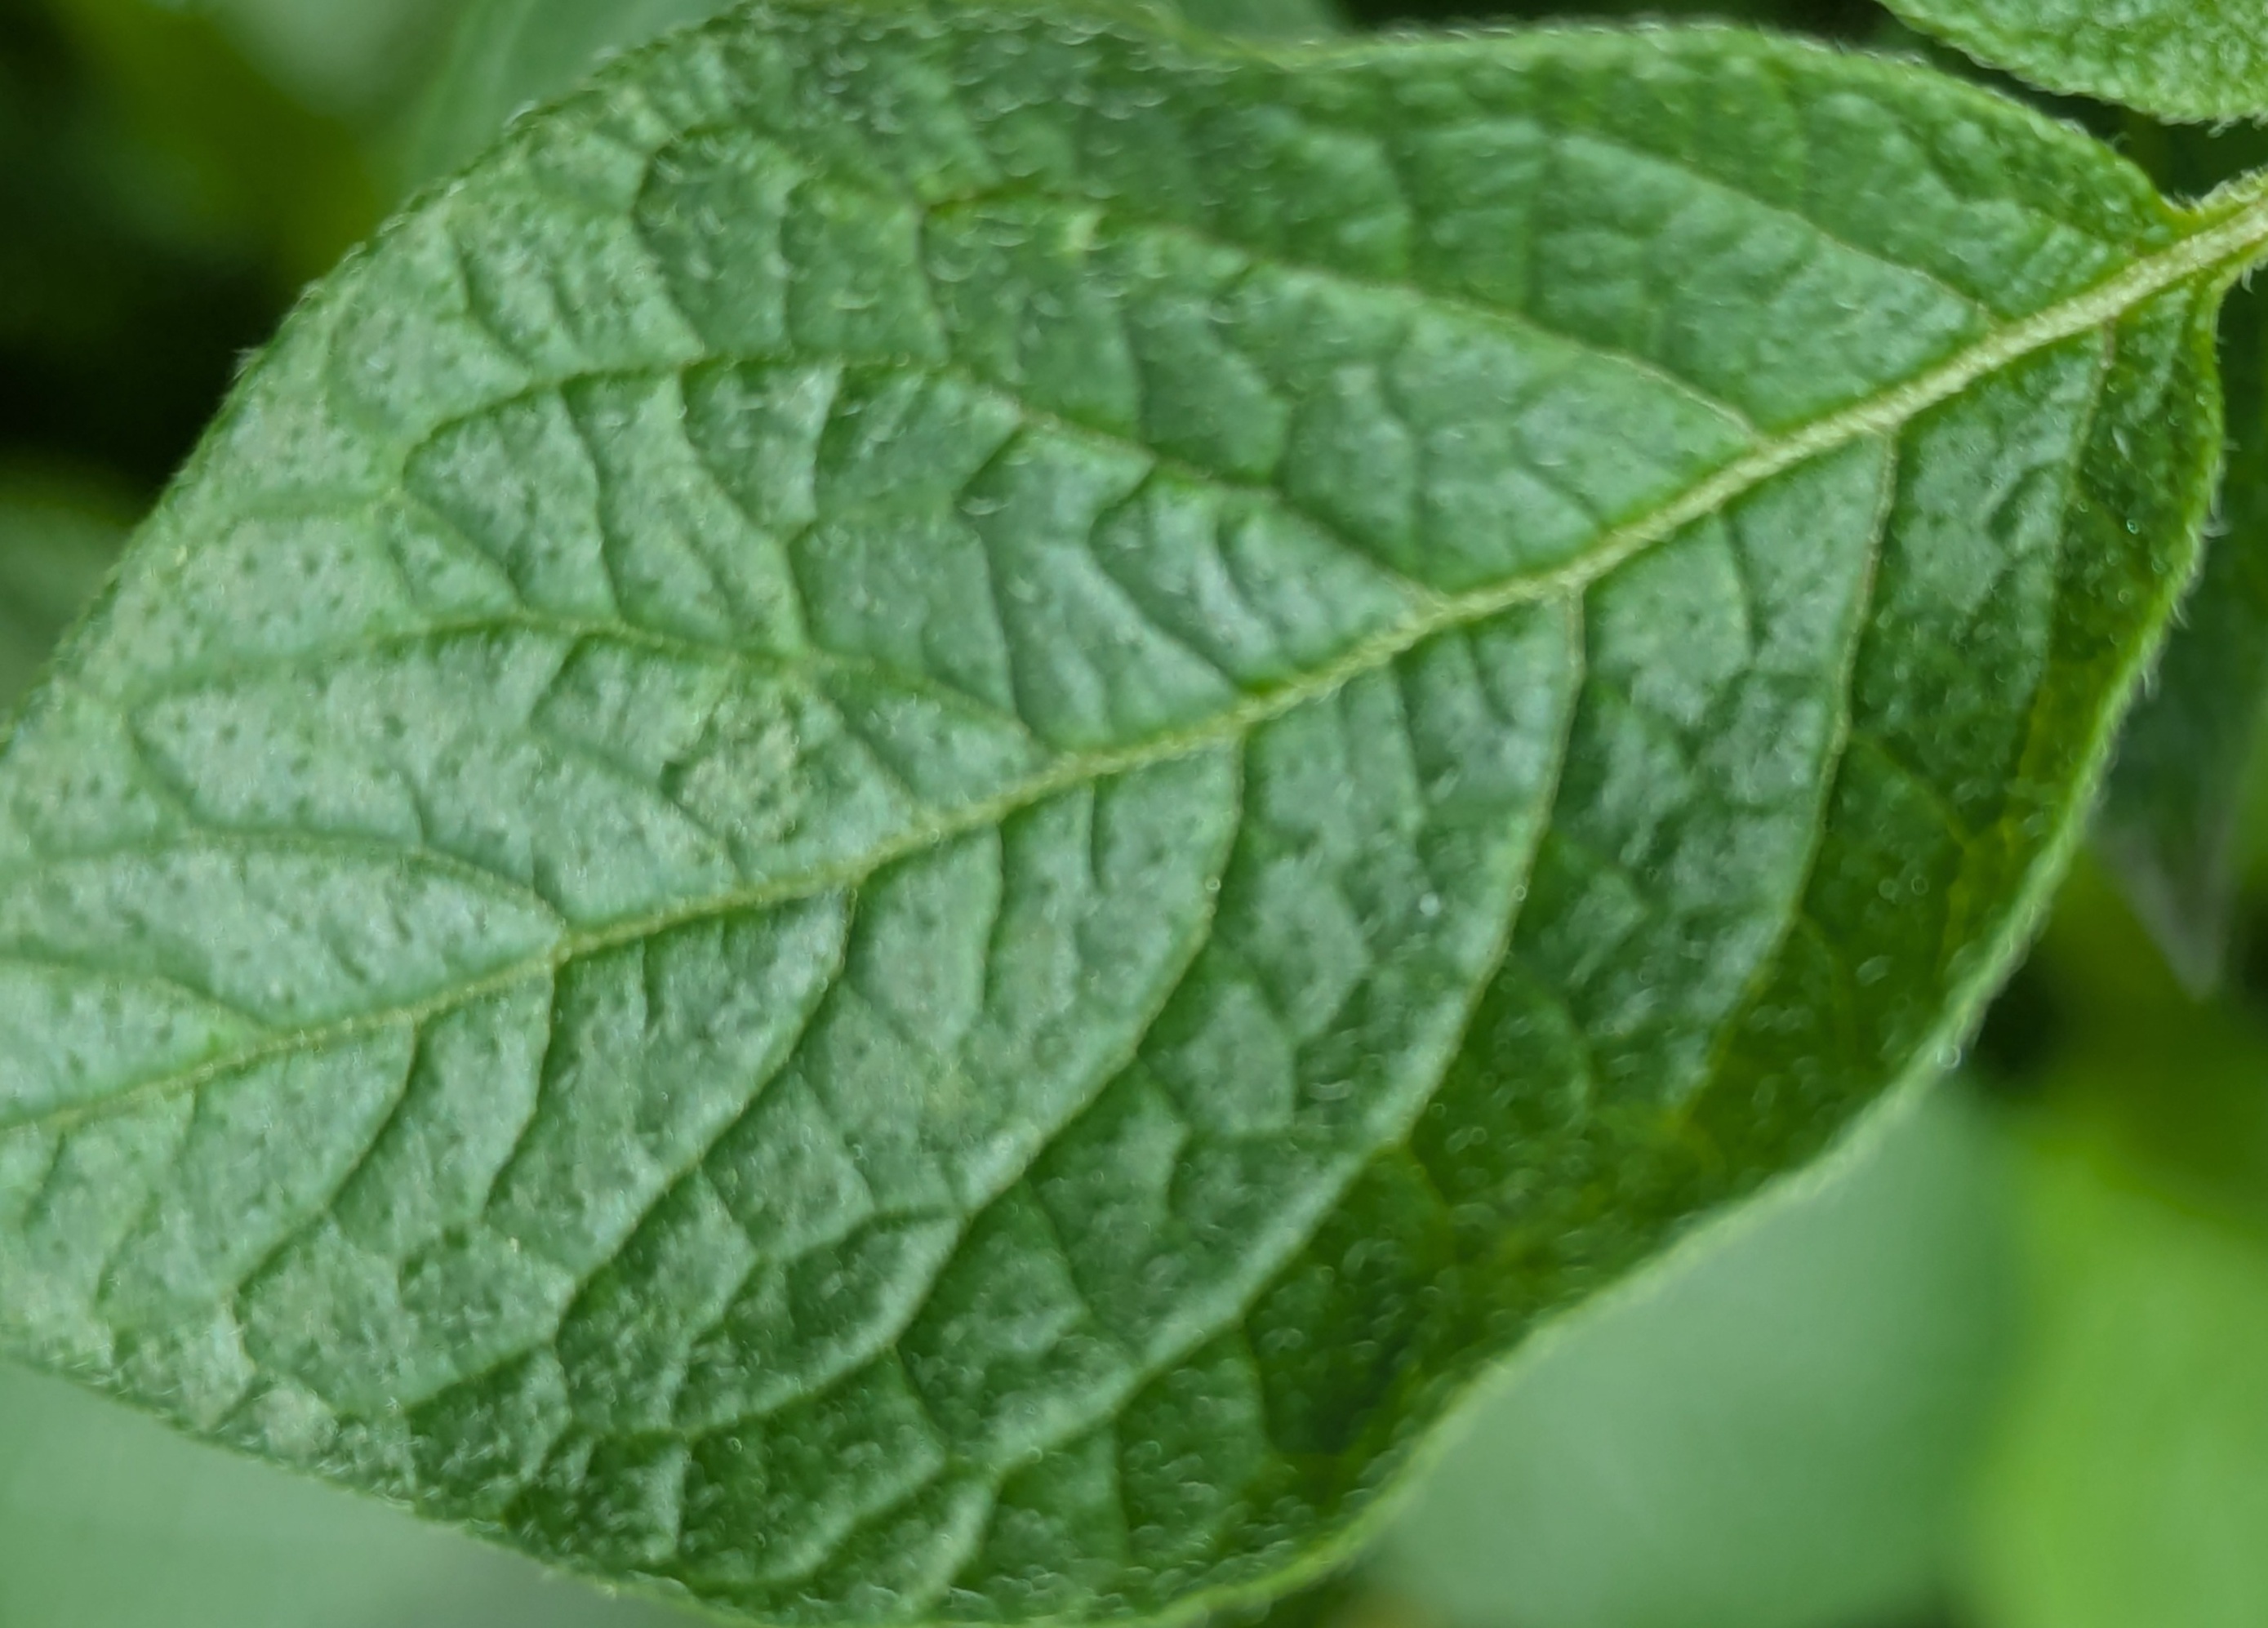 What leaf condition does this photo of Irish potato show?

healthy
